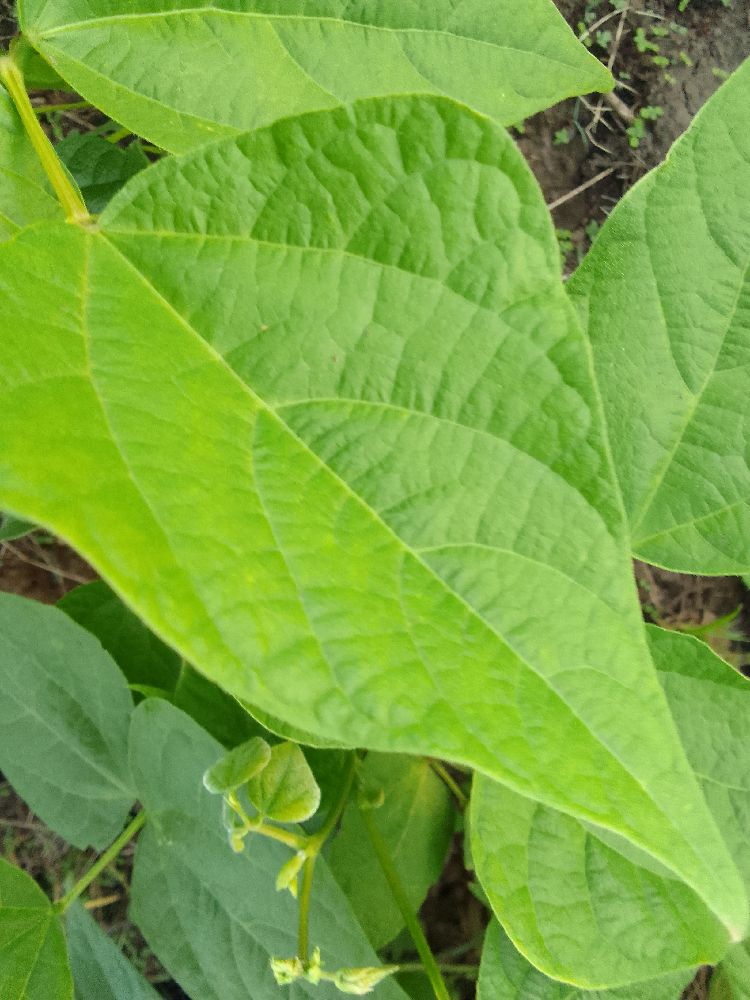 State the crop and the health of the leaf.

common bean, healthy
